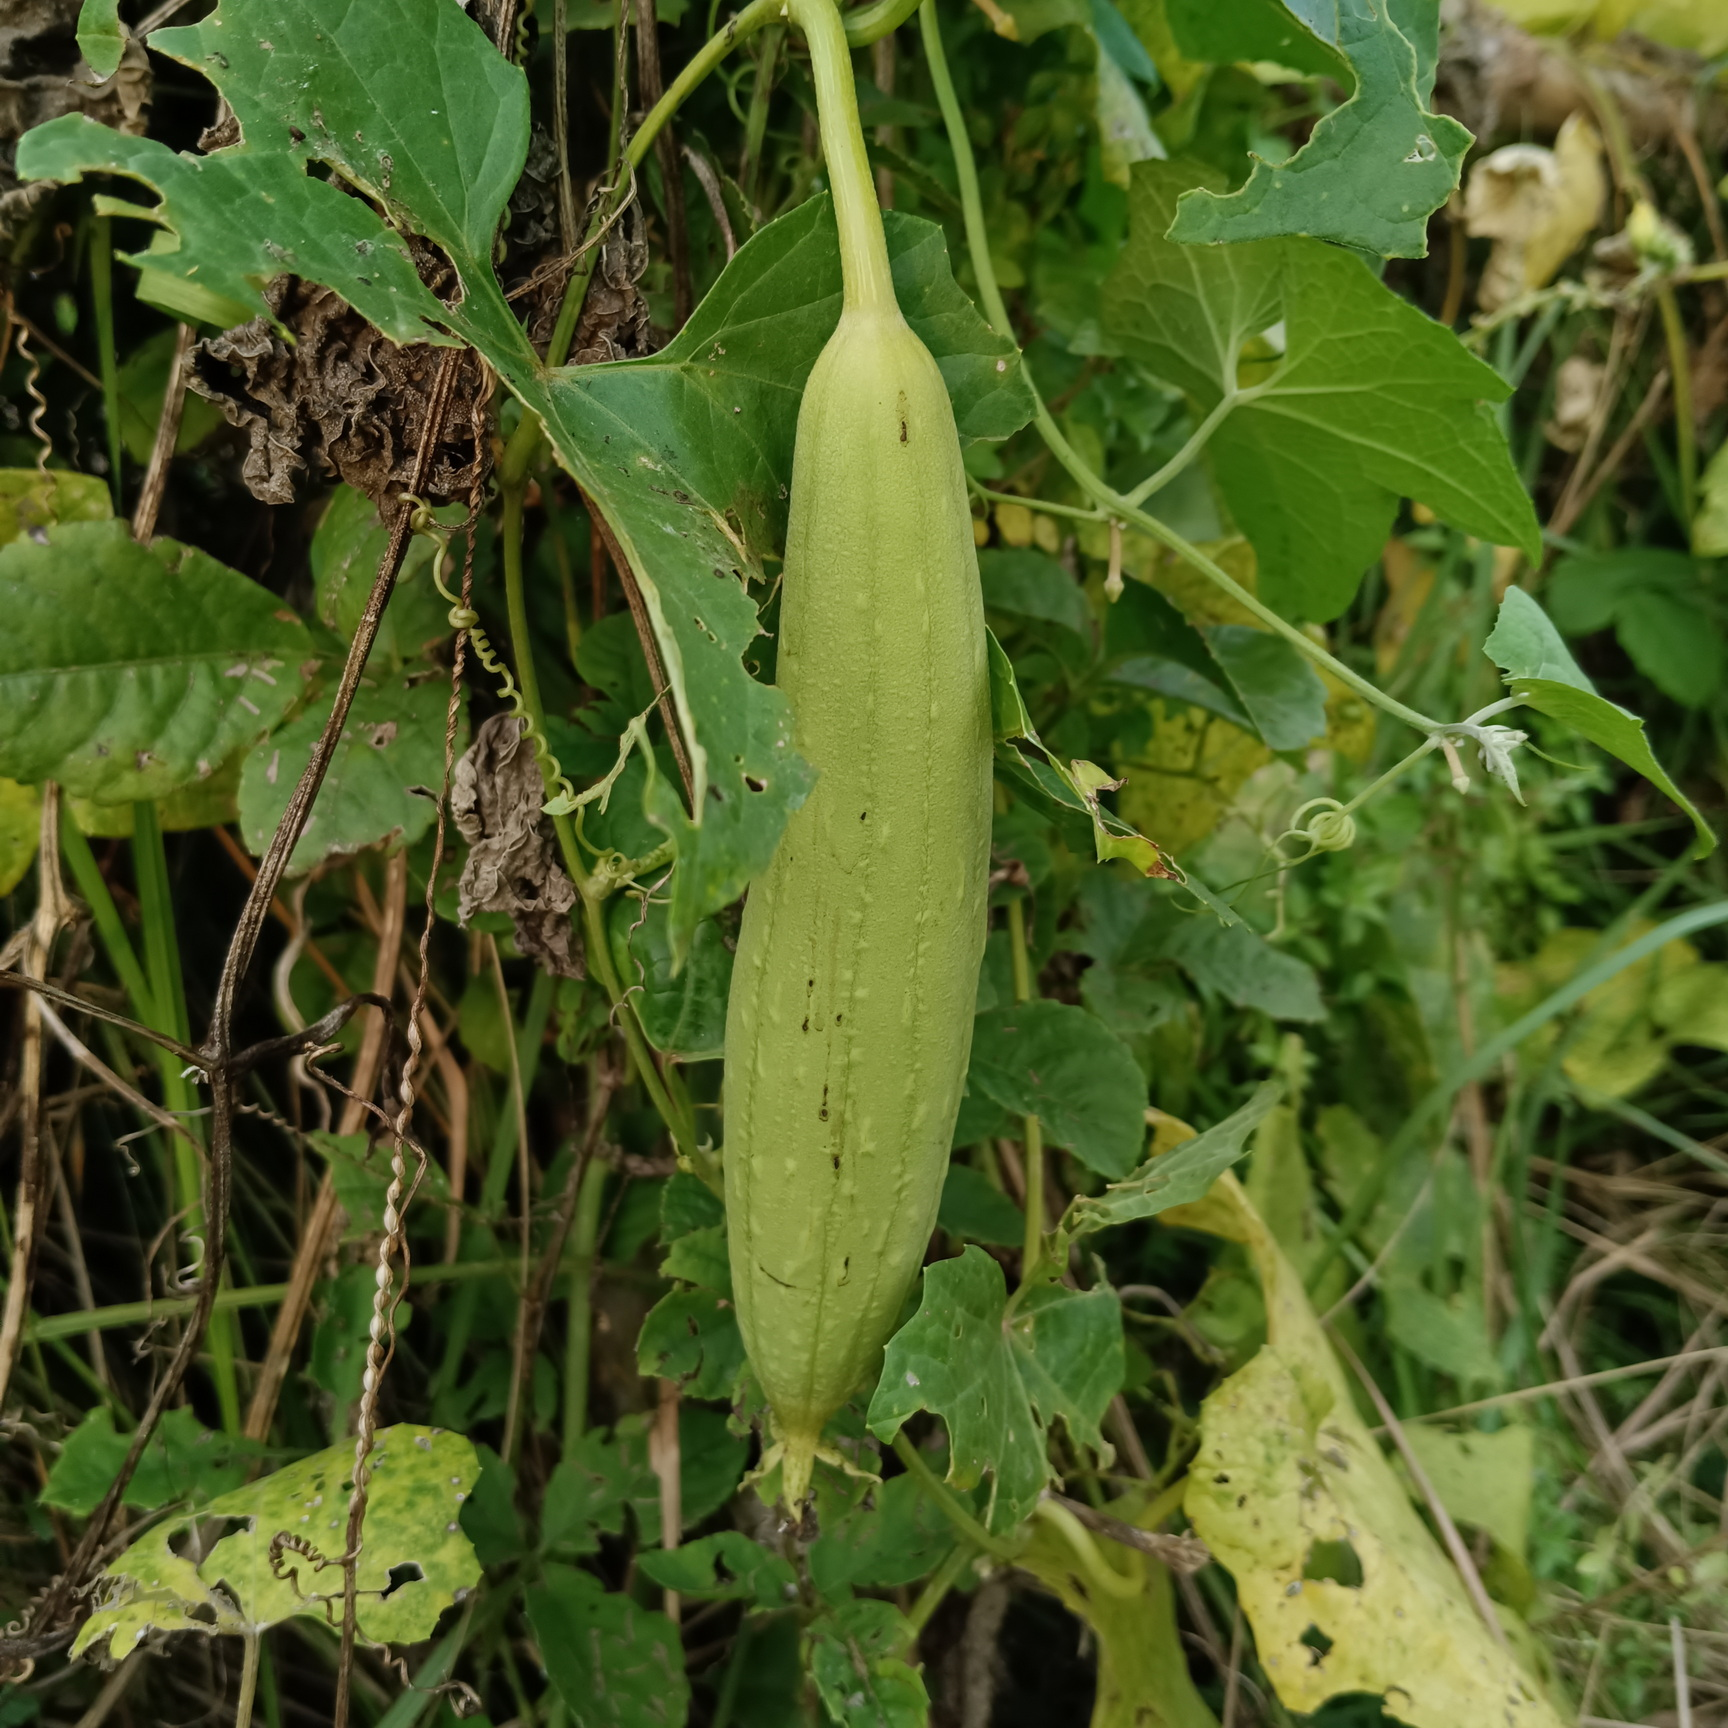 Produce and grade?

luffa, fresh
